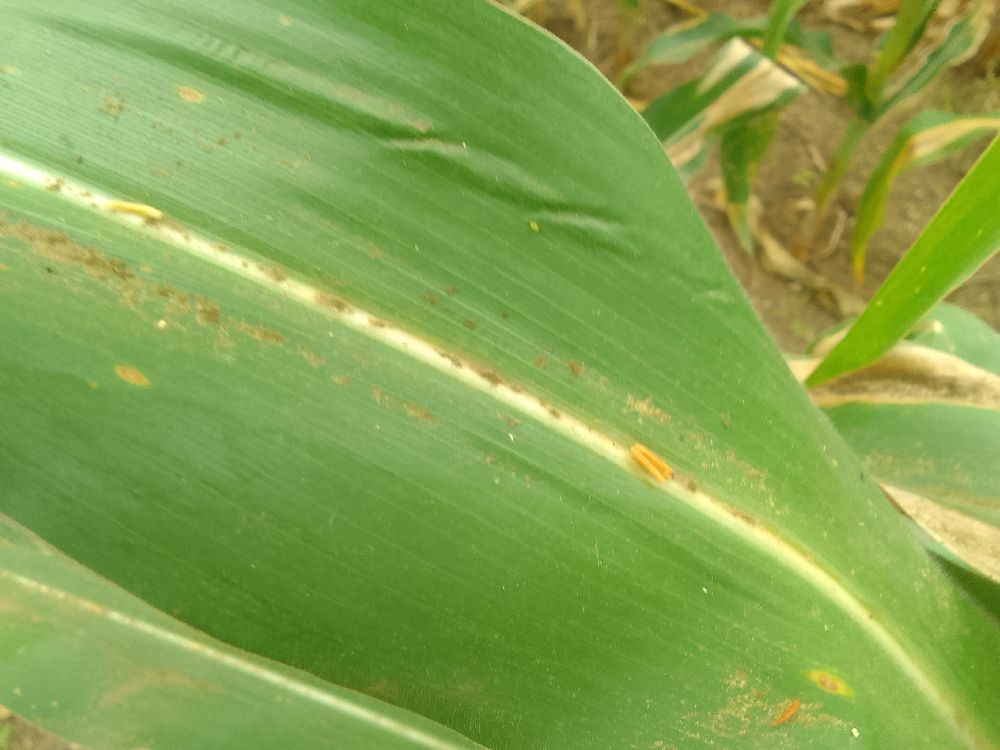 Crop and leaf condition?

maize, healthy
